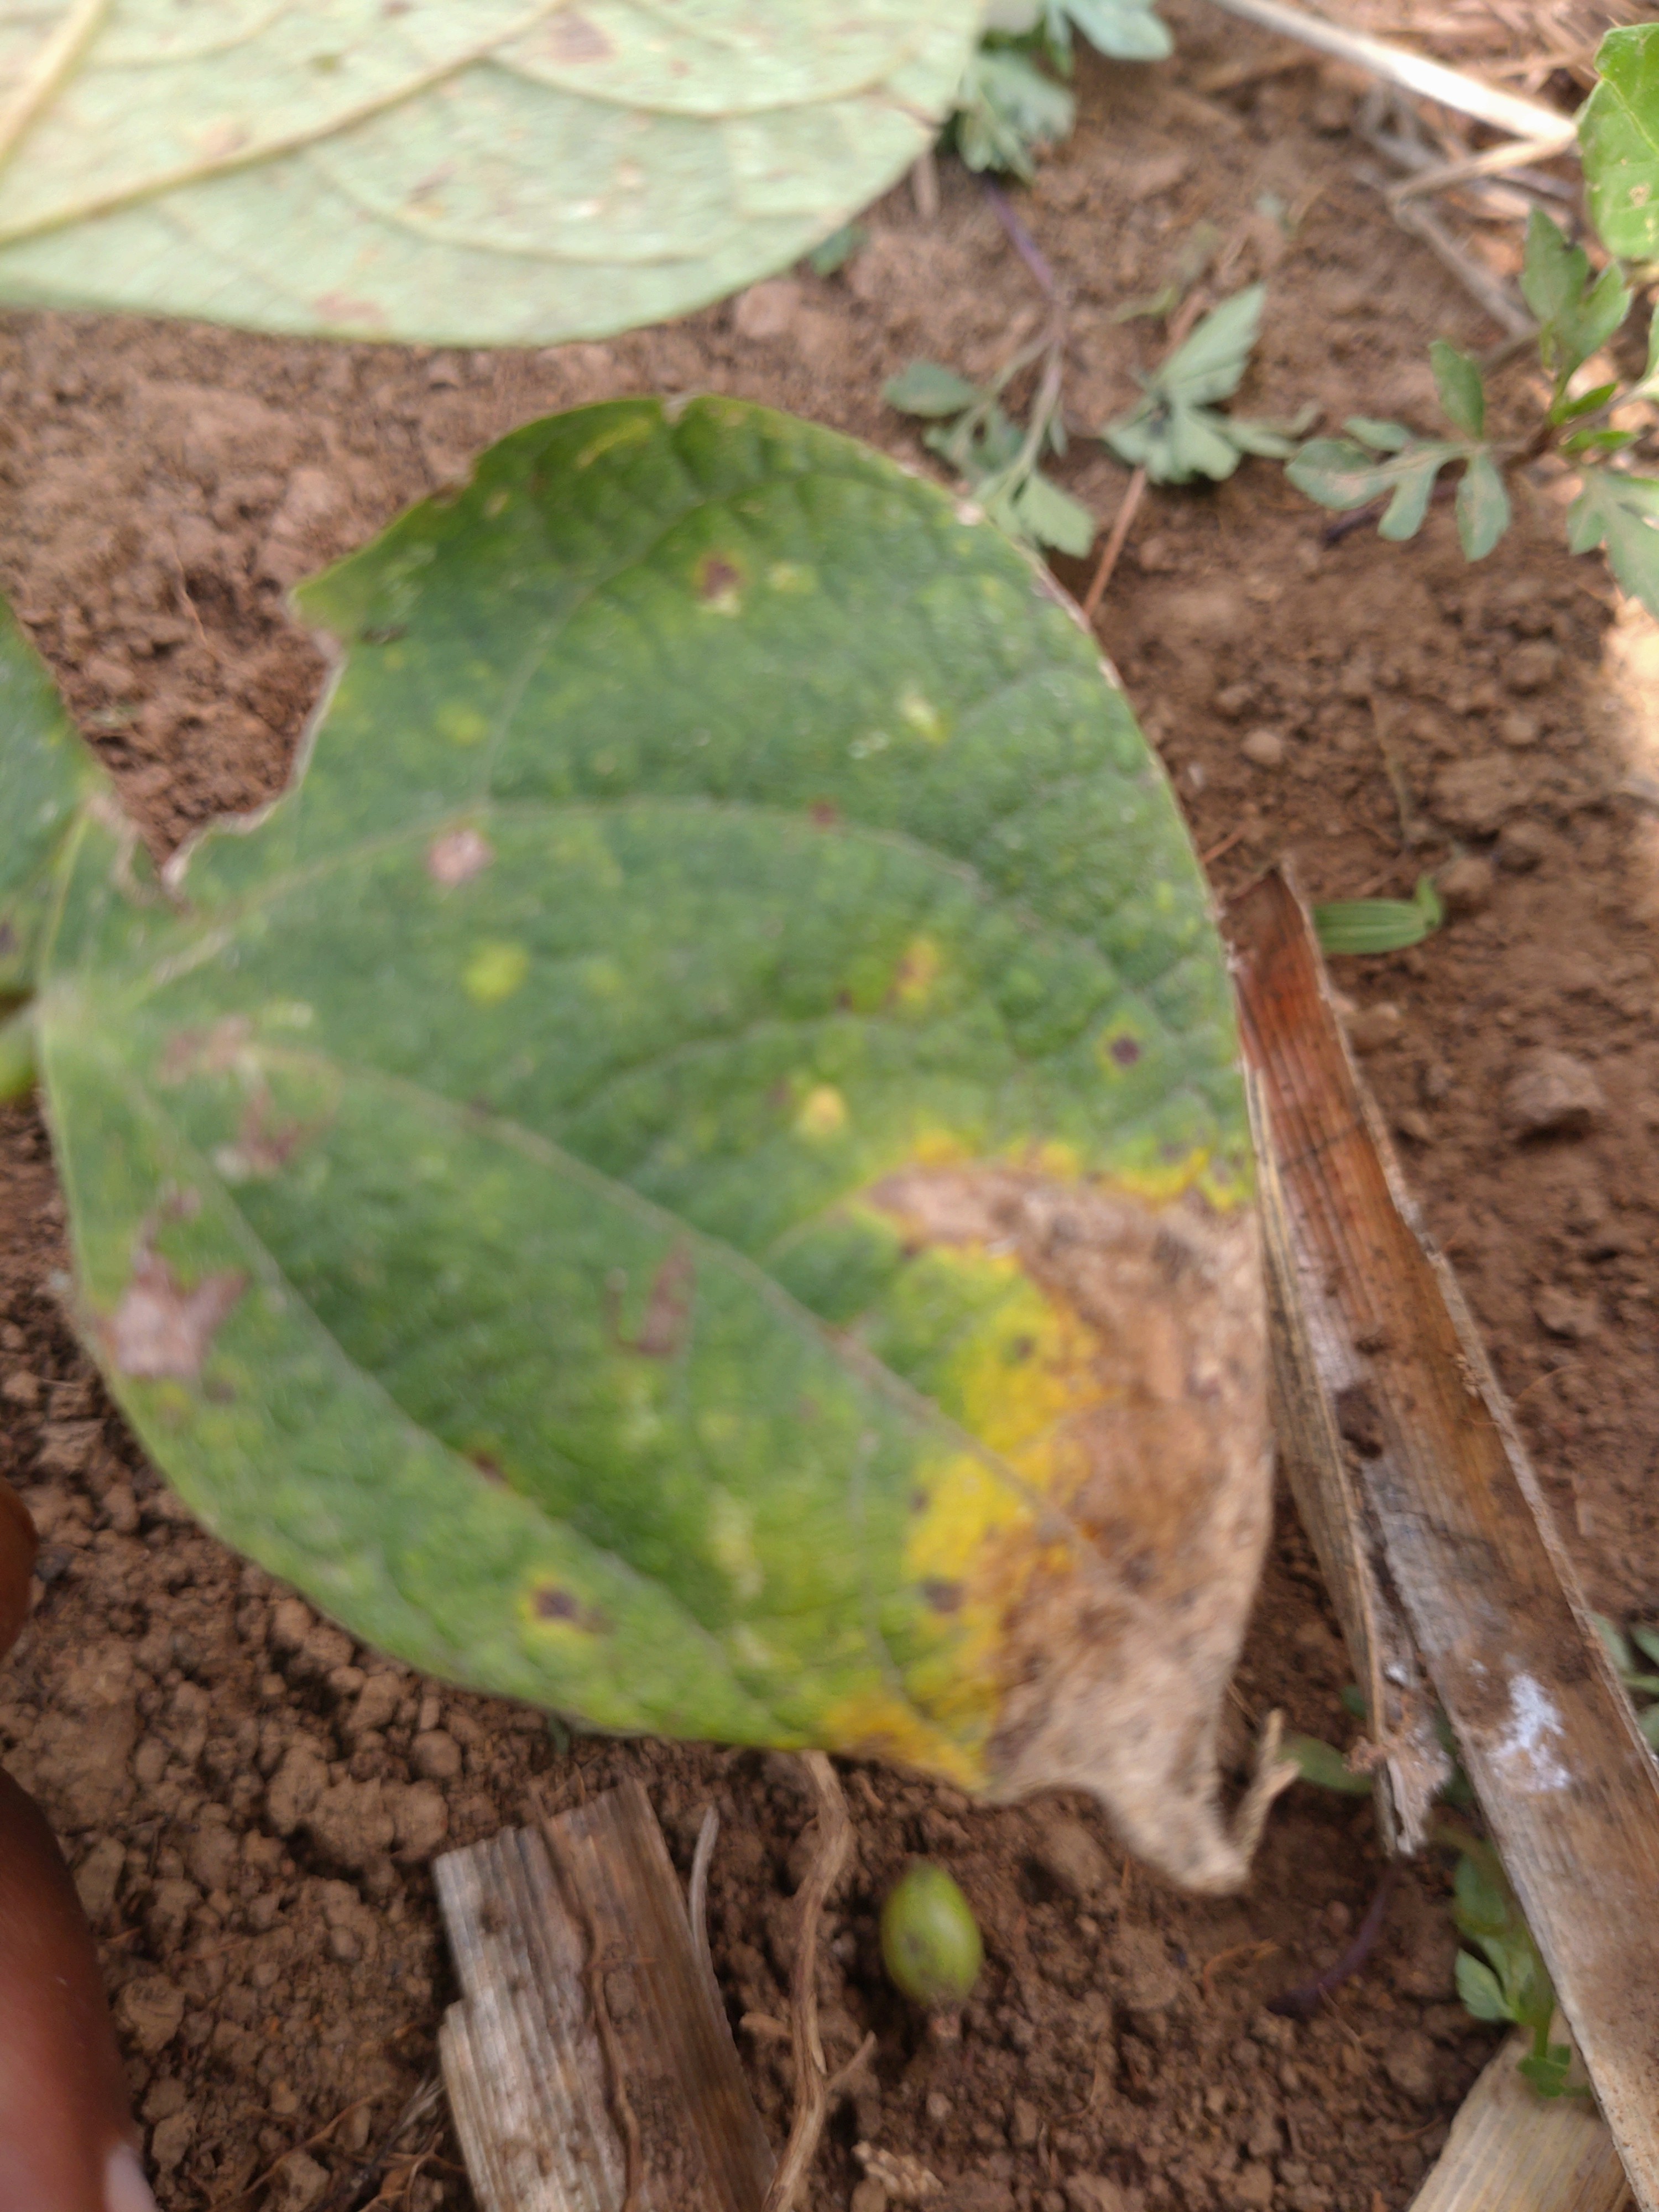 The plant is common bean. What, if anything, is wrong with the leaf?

rust
